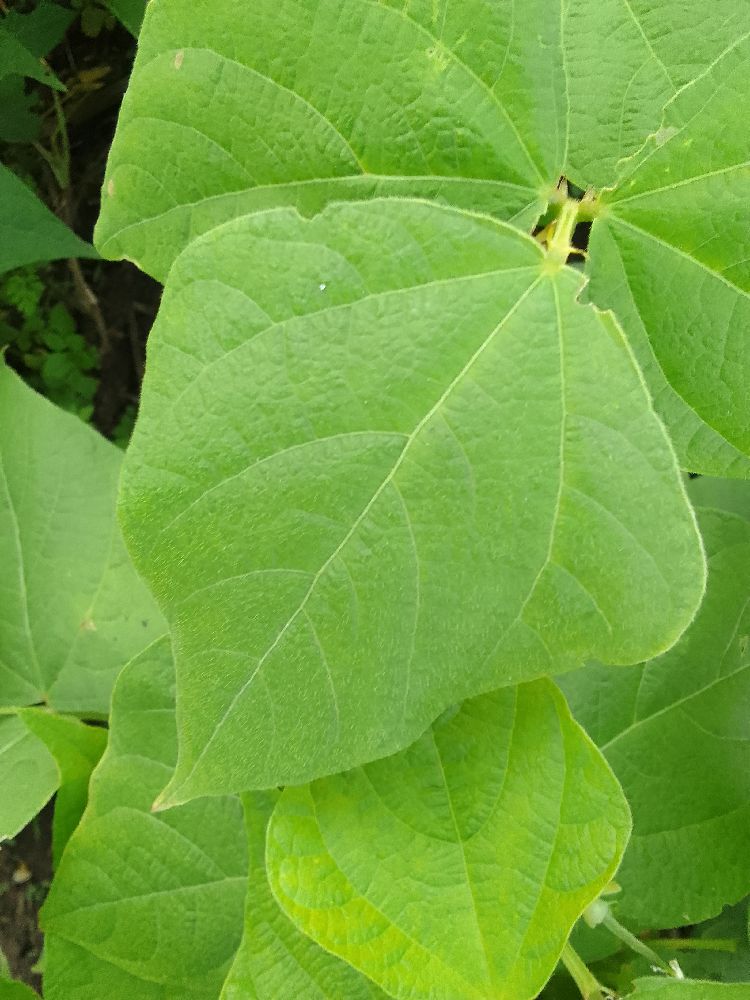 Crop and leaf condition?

common bean, healthy
